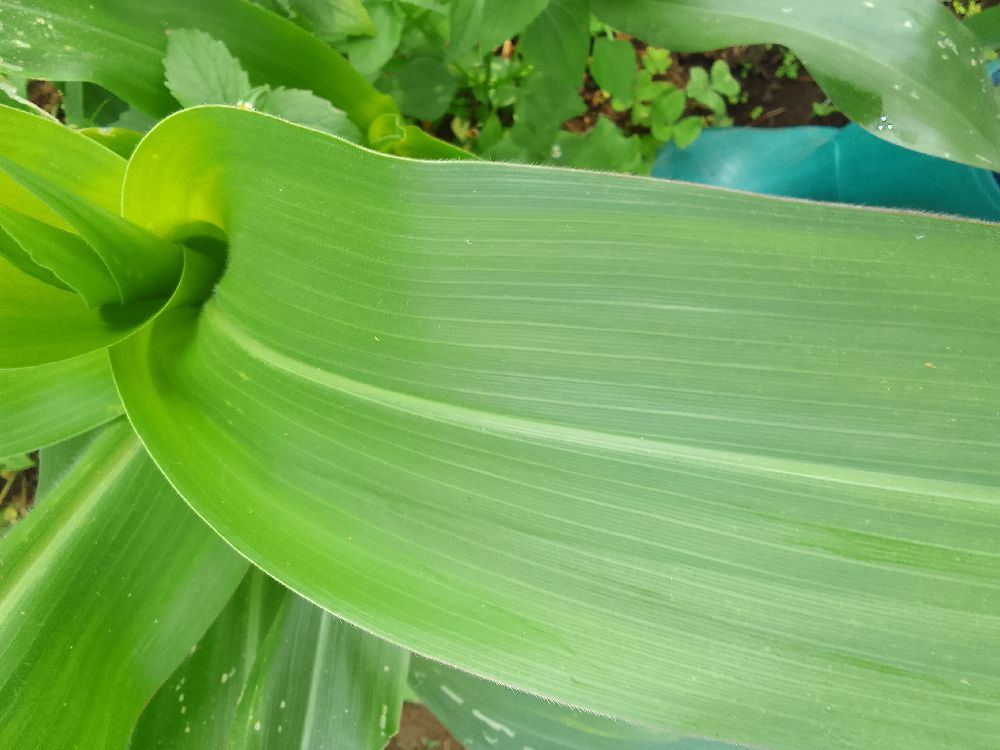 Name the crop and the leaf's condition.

maize, healthy
